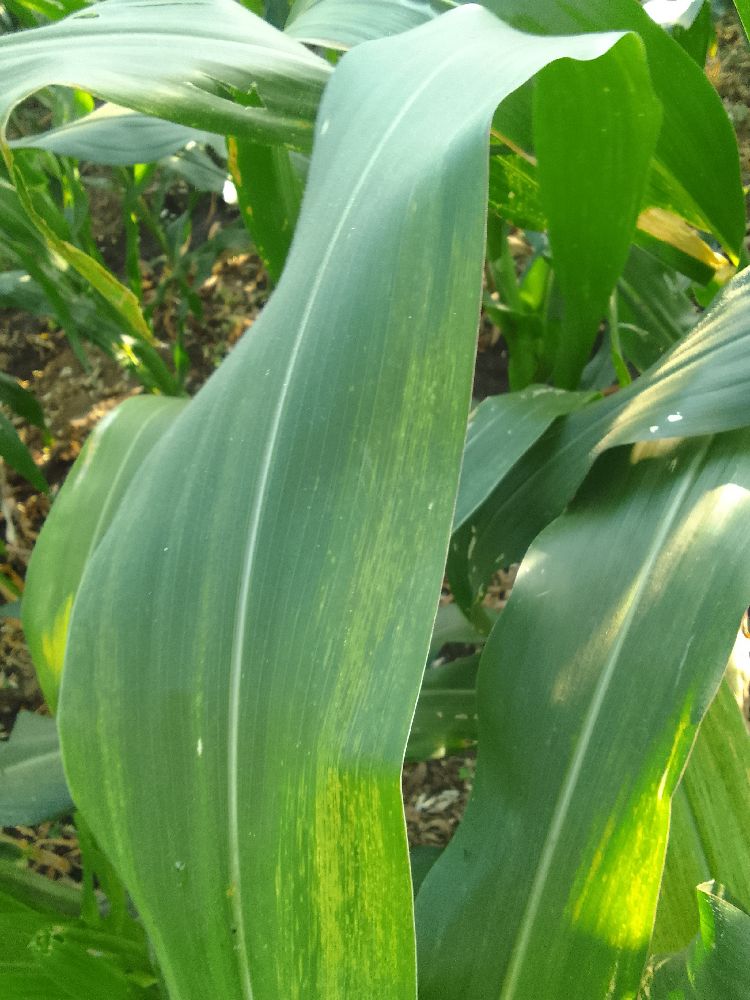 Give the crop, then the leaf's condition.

maize, maize lethal necrosis
